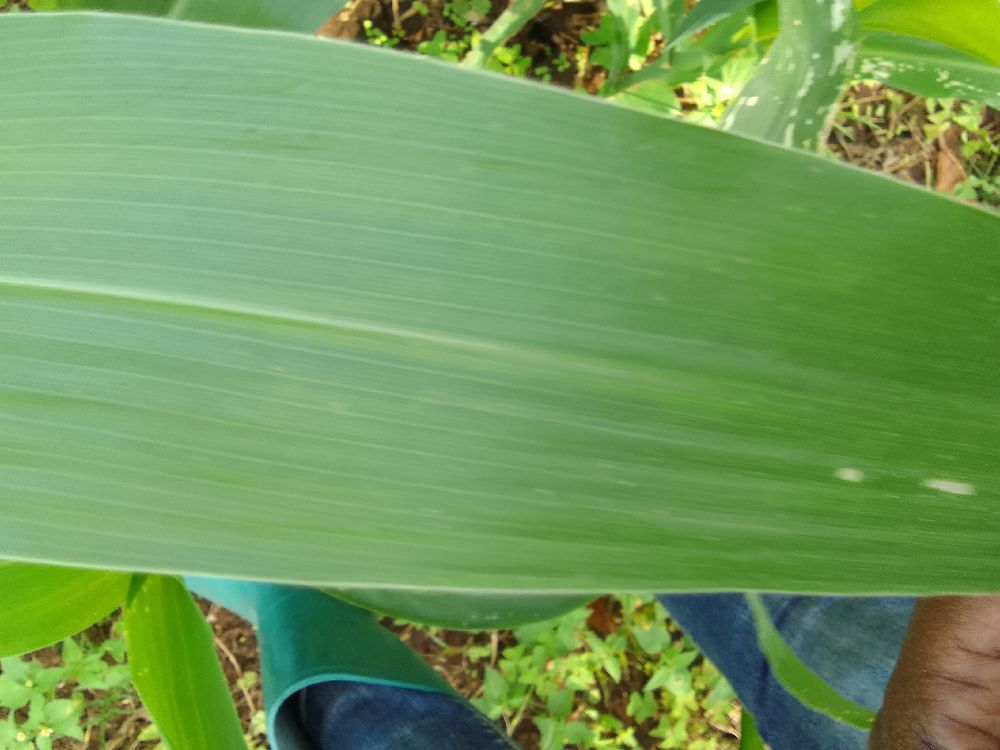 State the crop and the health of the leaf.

maize, healthy
